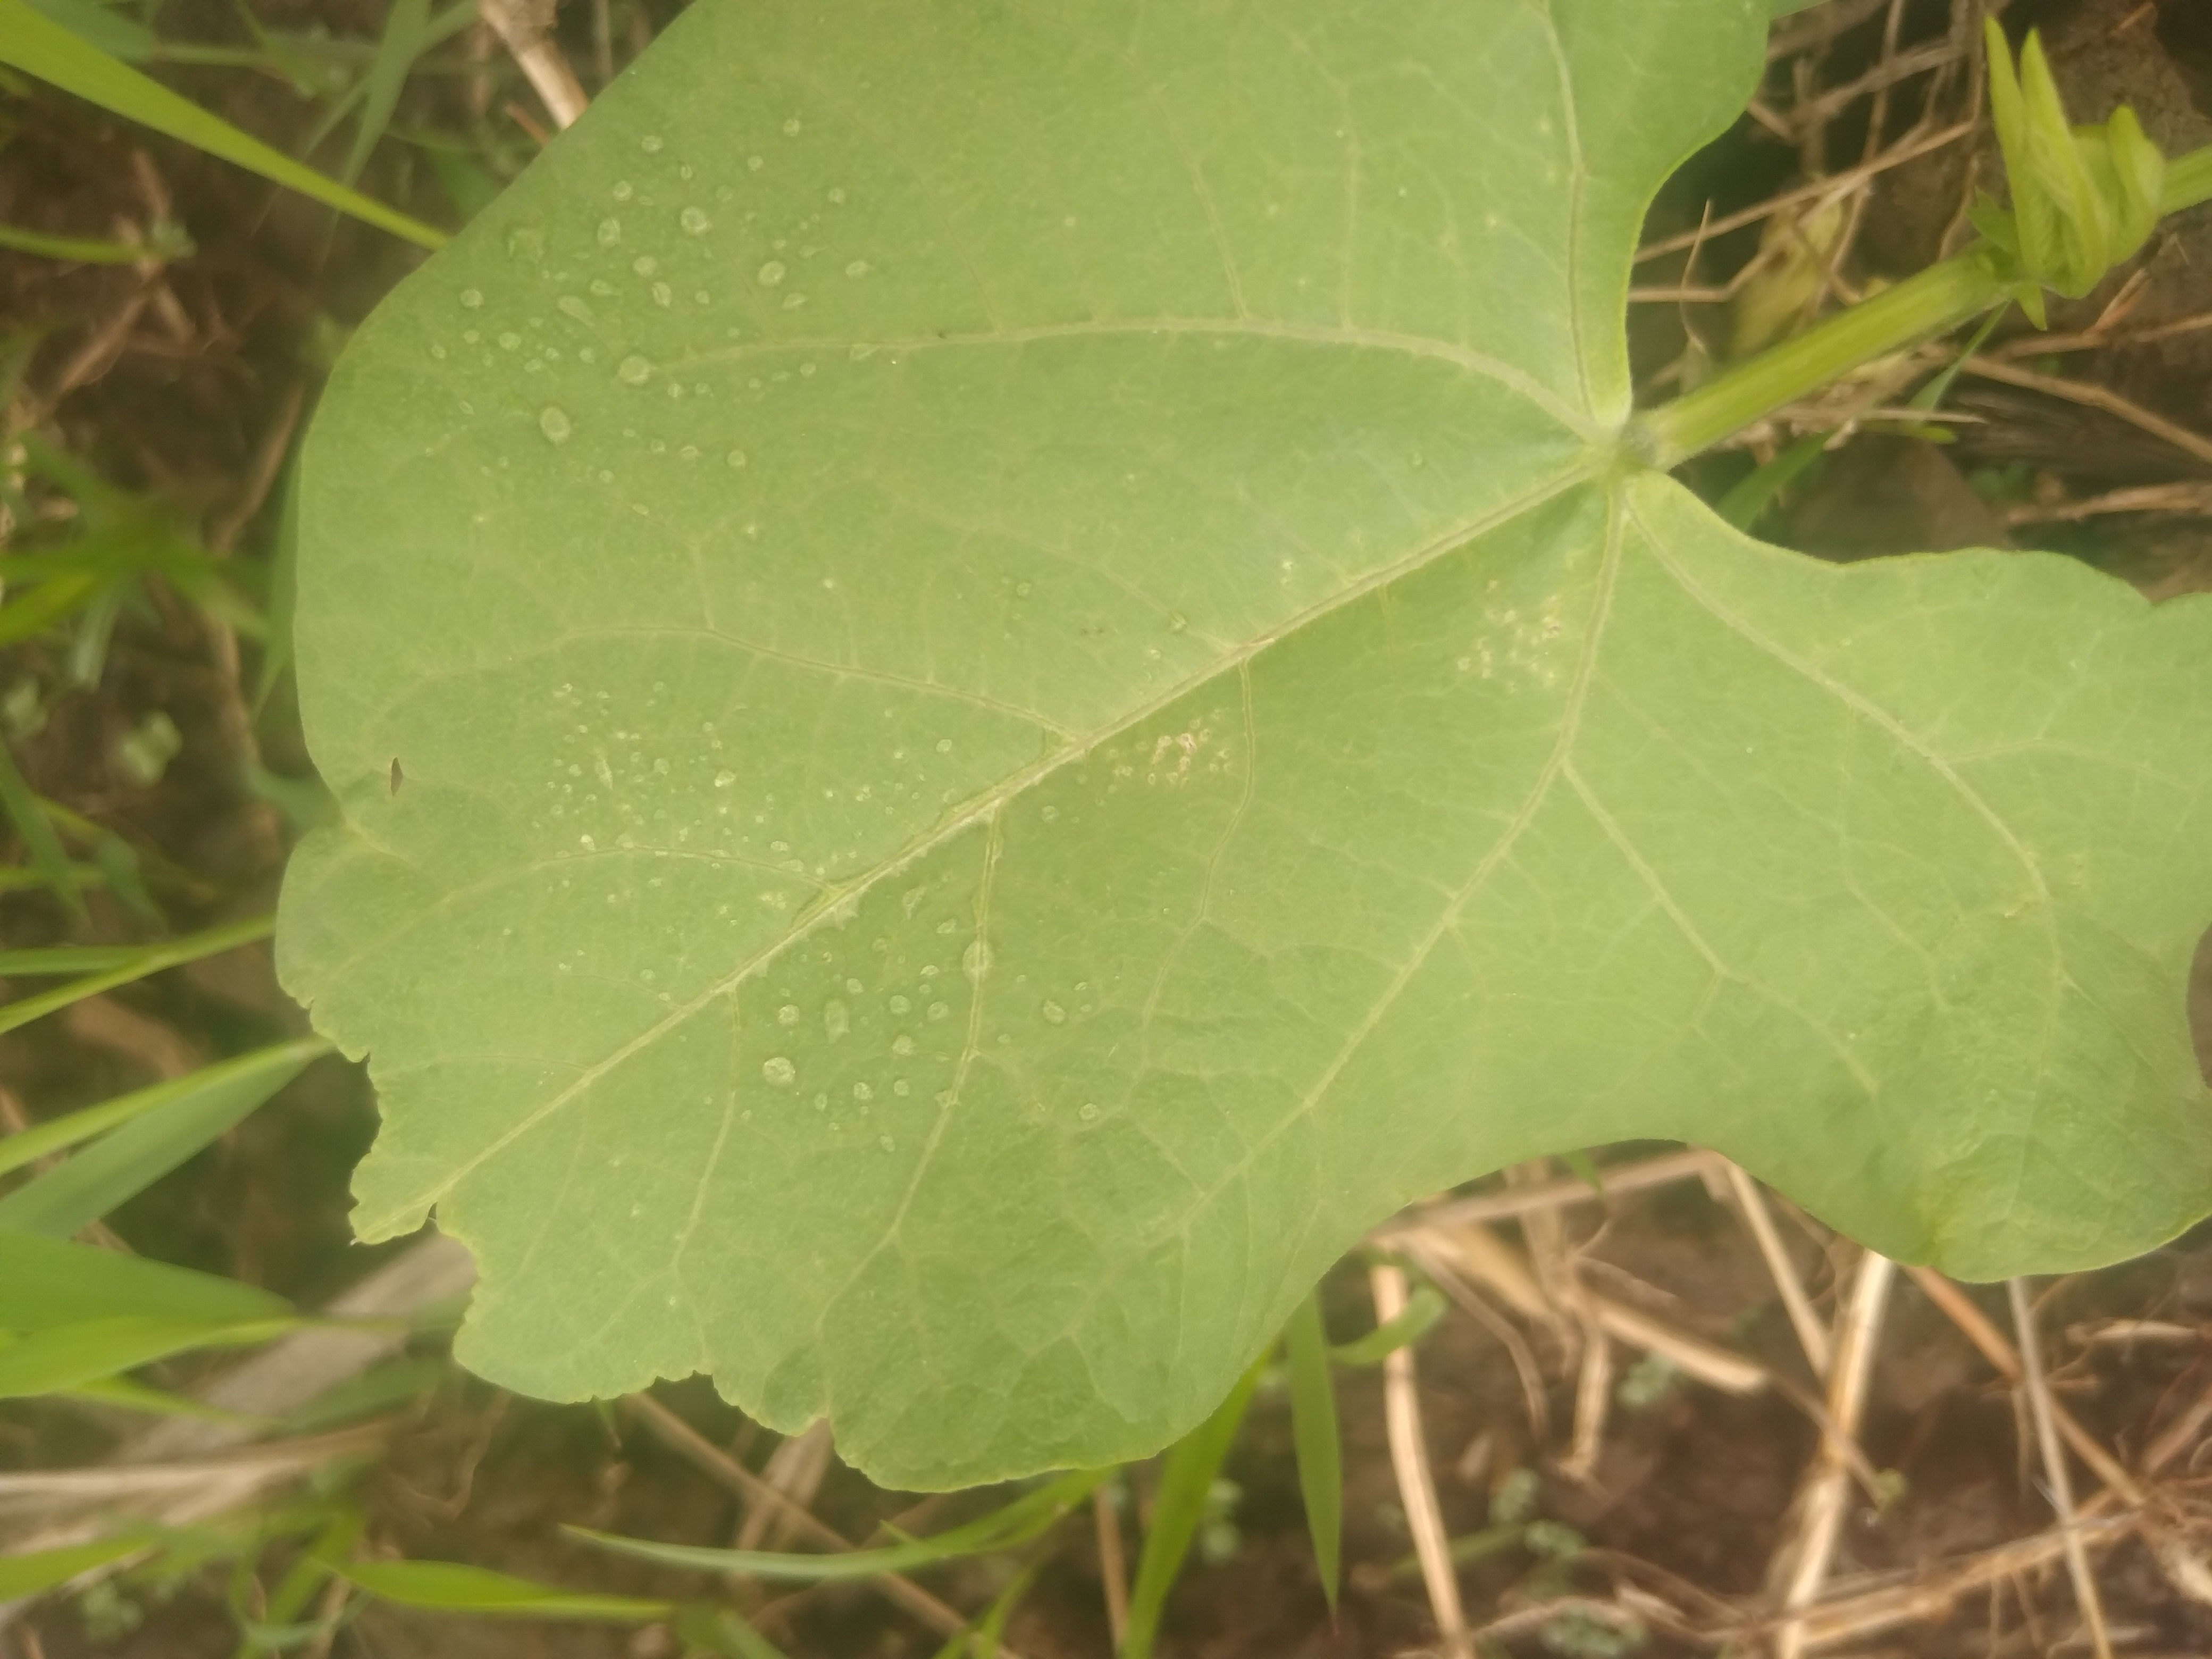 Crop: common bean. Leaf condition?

healthy
